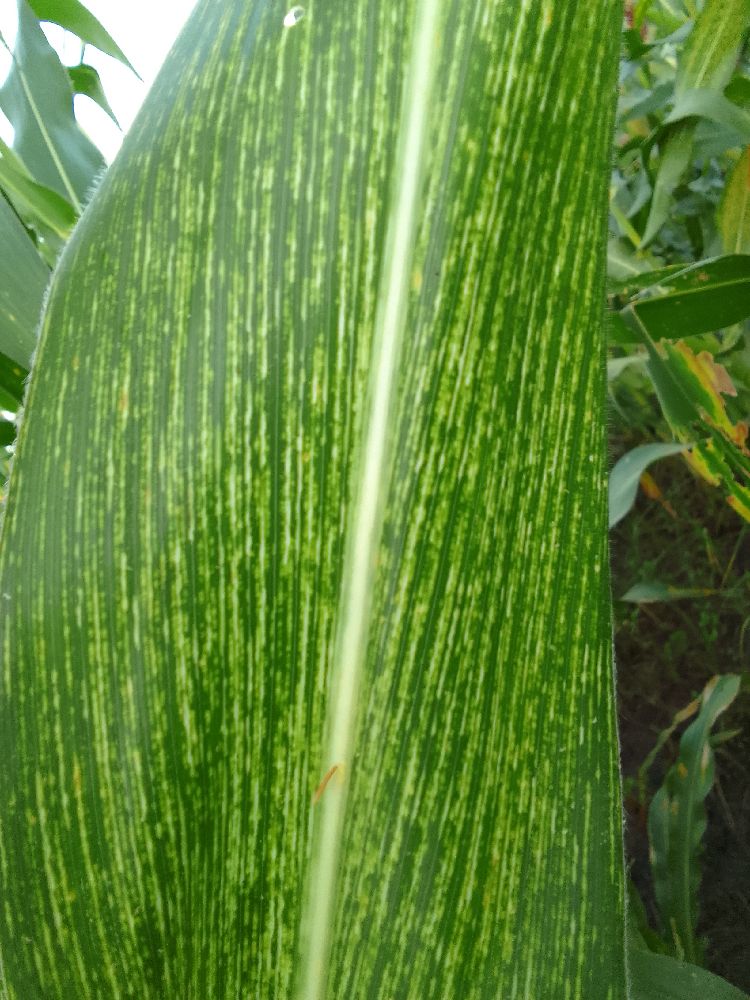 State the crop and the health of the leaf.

maize, maize streak virus
